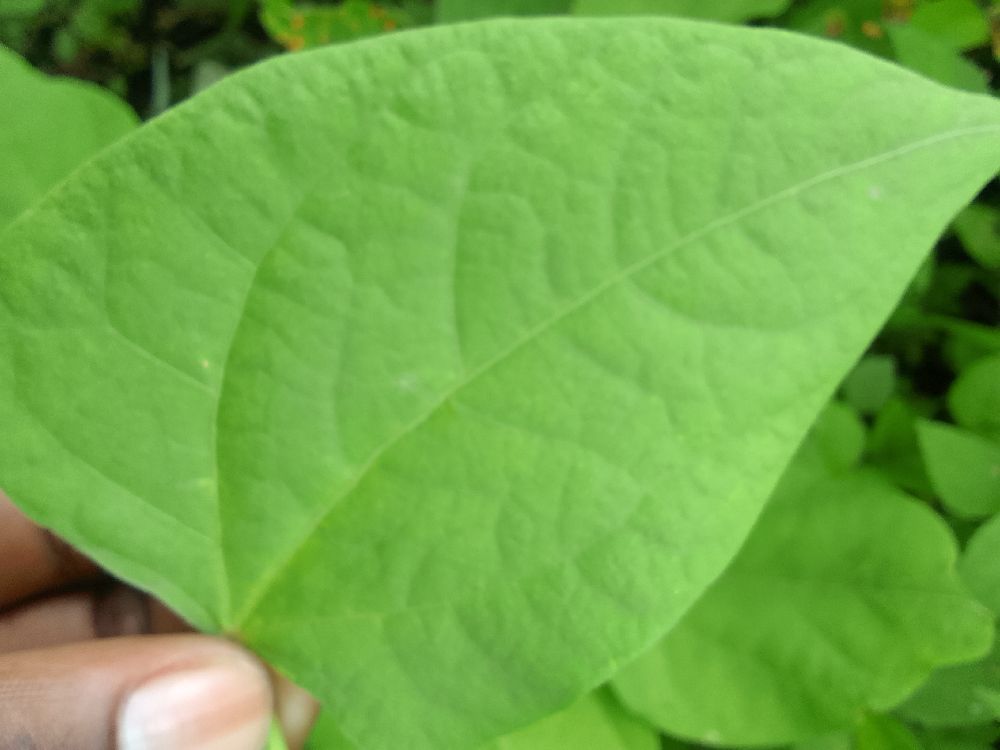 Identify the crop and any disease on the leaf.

common bean, healthy
